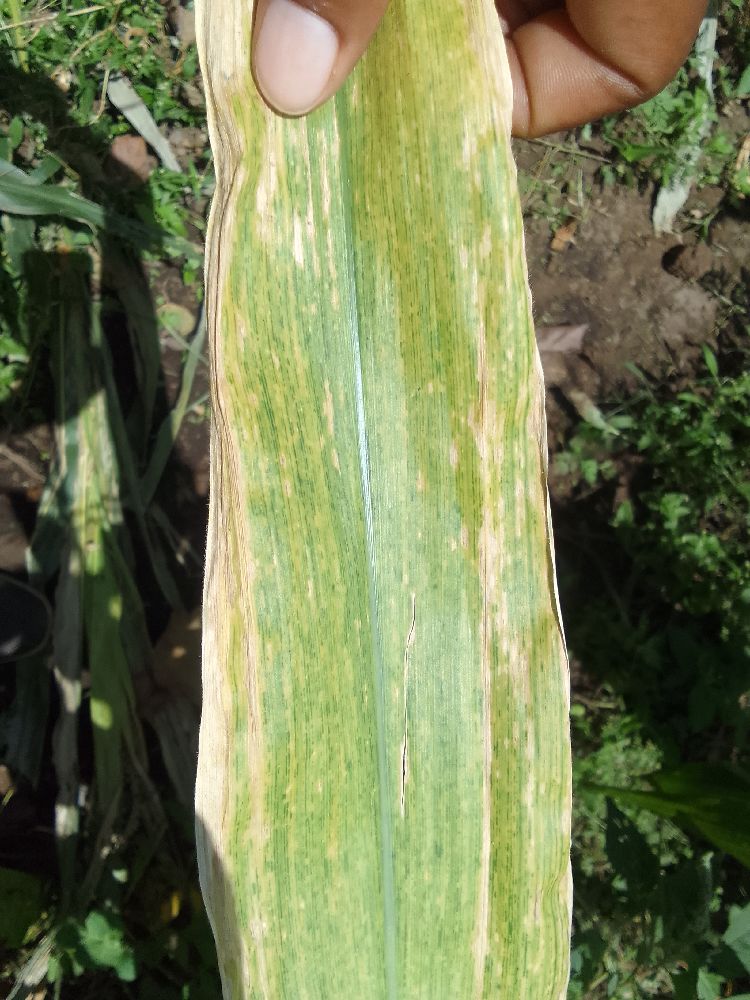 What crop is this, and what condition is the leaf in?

maize, maize lethal necrosis
